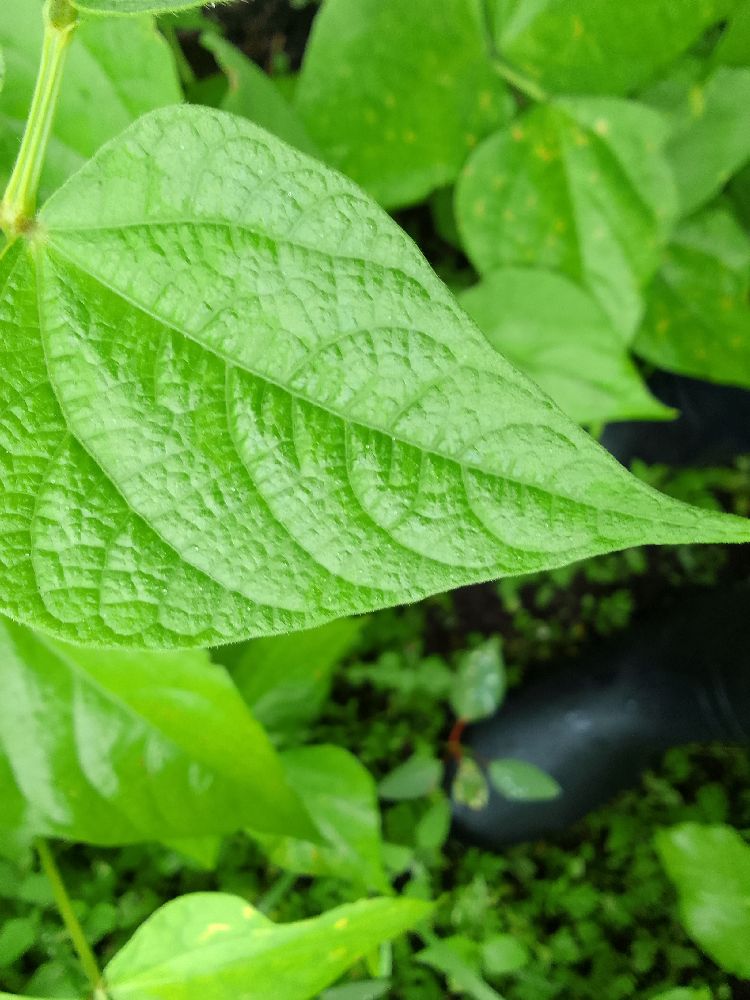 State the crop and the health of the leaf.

common bean, healthy
